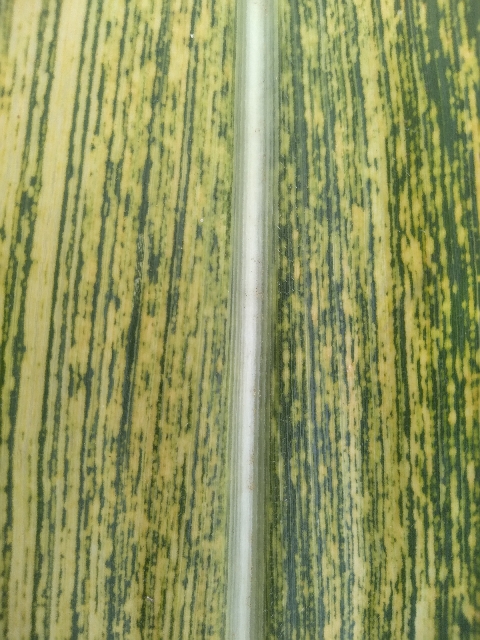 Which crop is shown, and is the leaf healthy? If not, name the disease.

maize, maize streak virus
